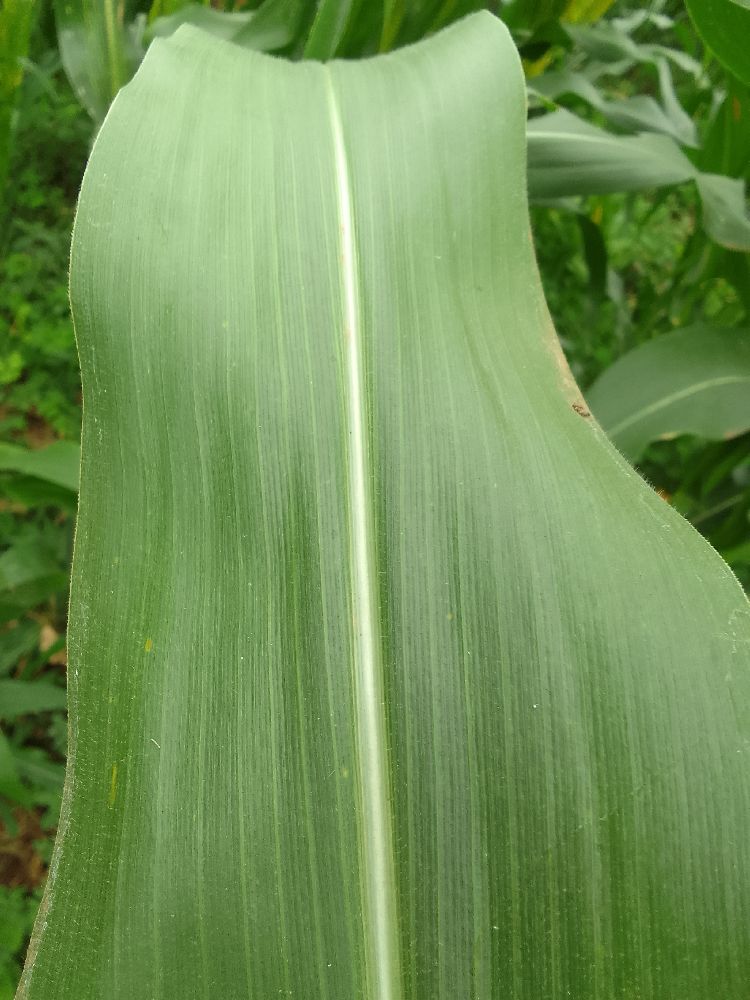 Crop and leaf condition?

maize, healthy
